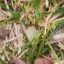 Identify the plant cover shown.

grass
